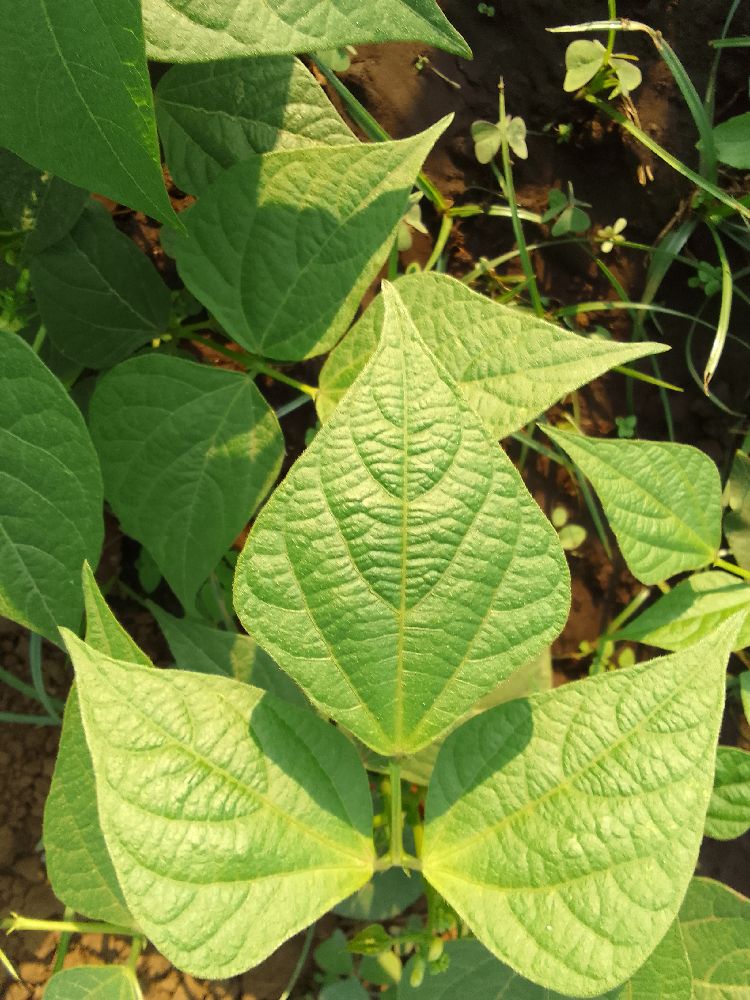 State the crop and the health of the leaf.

common bean, healthy
